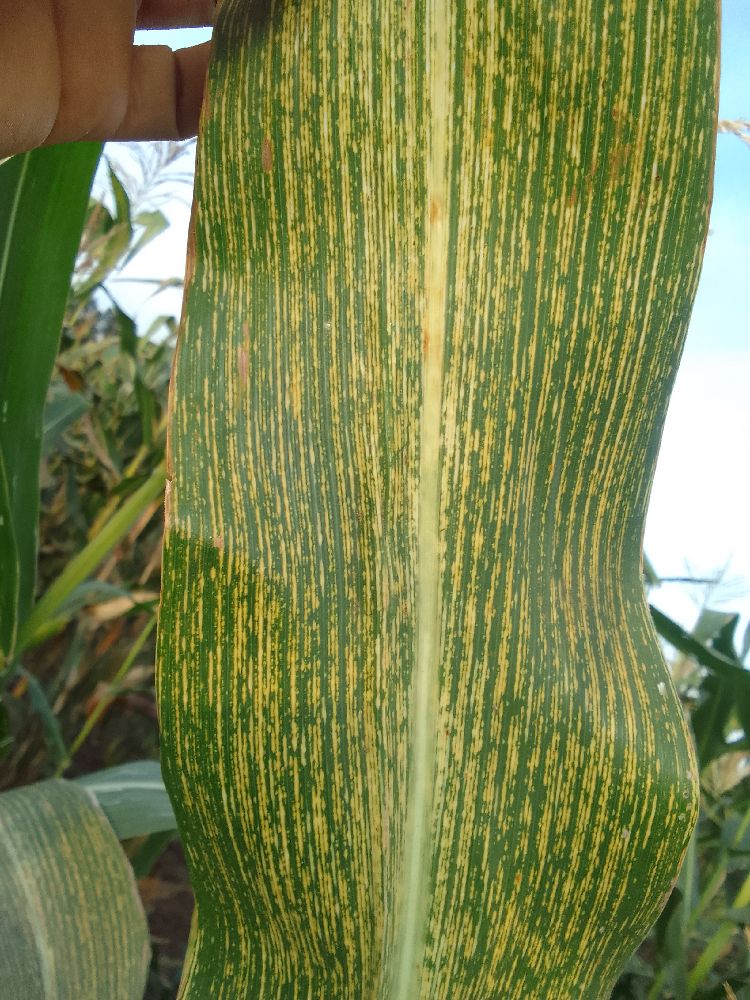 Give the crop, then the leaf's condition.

maize, maize streak virus
